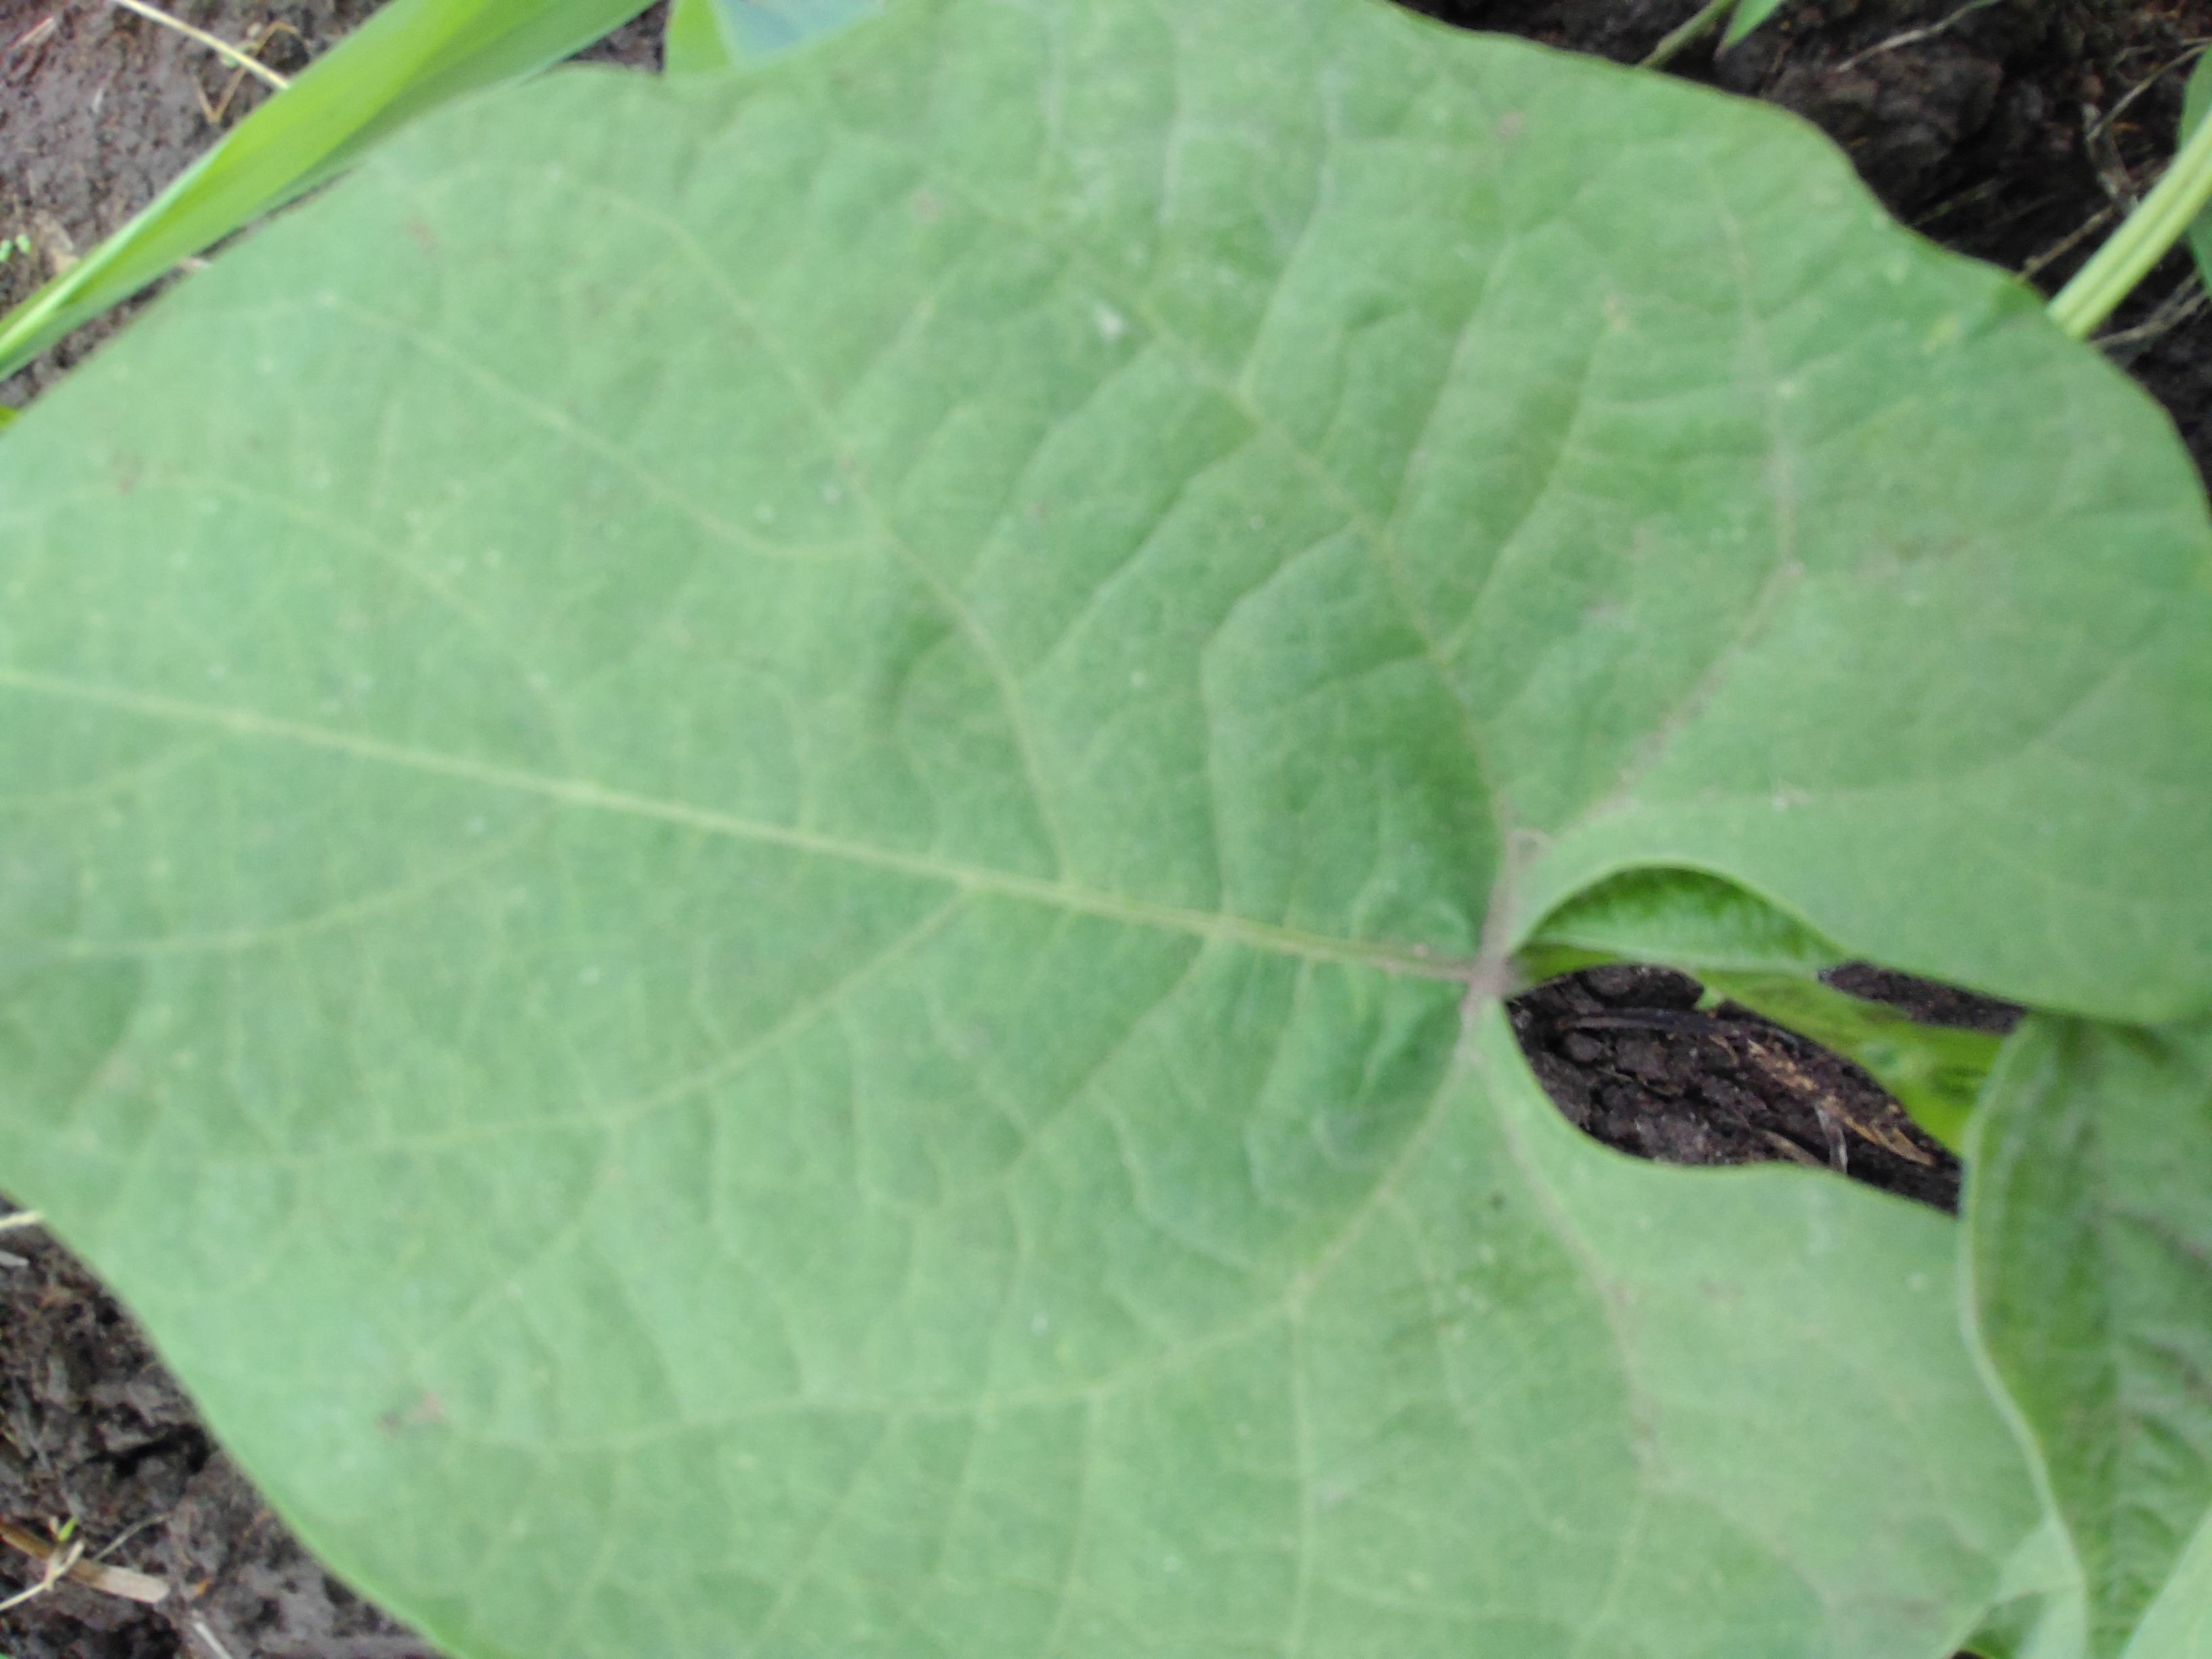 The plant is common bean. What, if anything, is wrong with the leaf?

healthy
